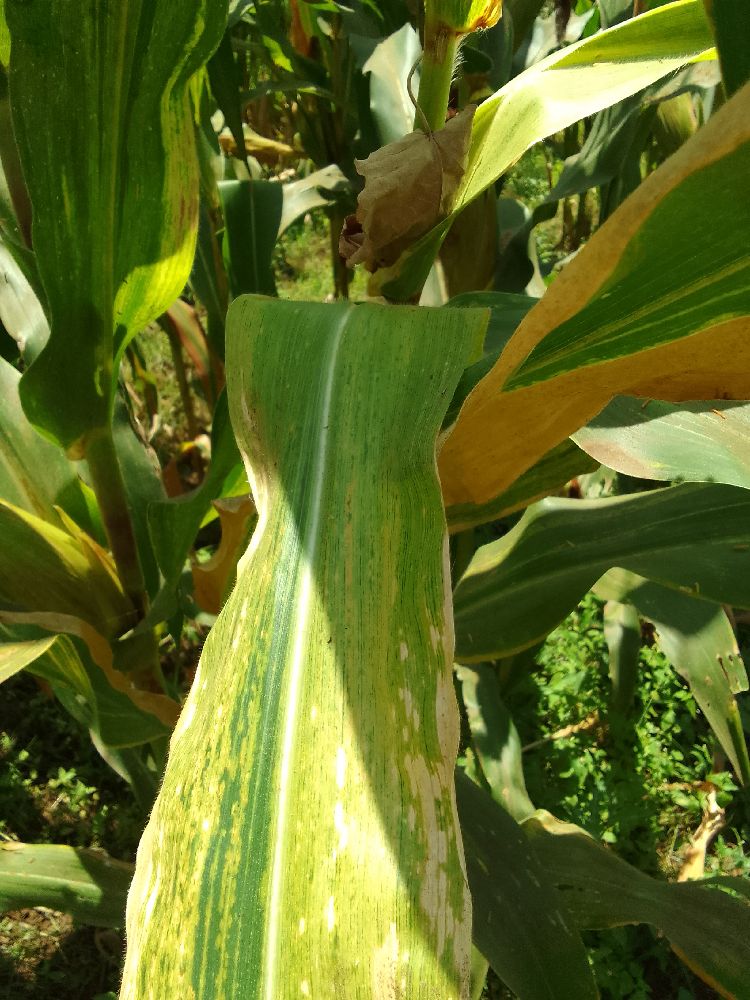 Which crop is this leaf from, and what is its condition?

maize, maize lethal necrosis
